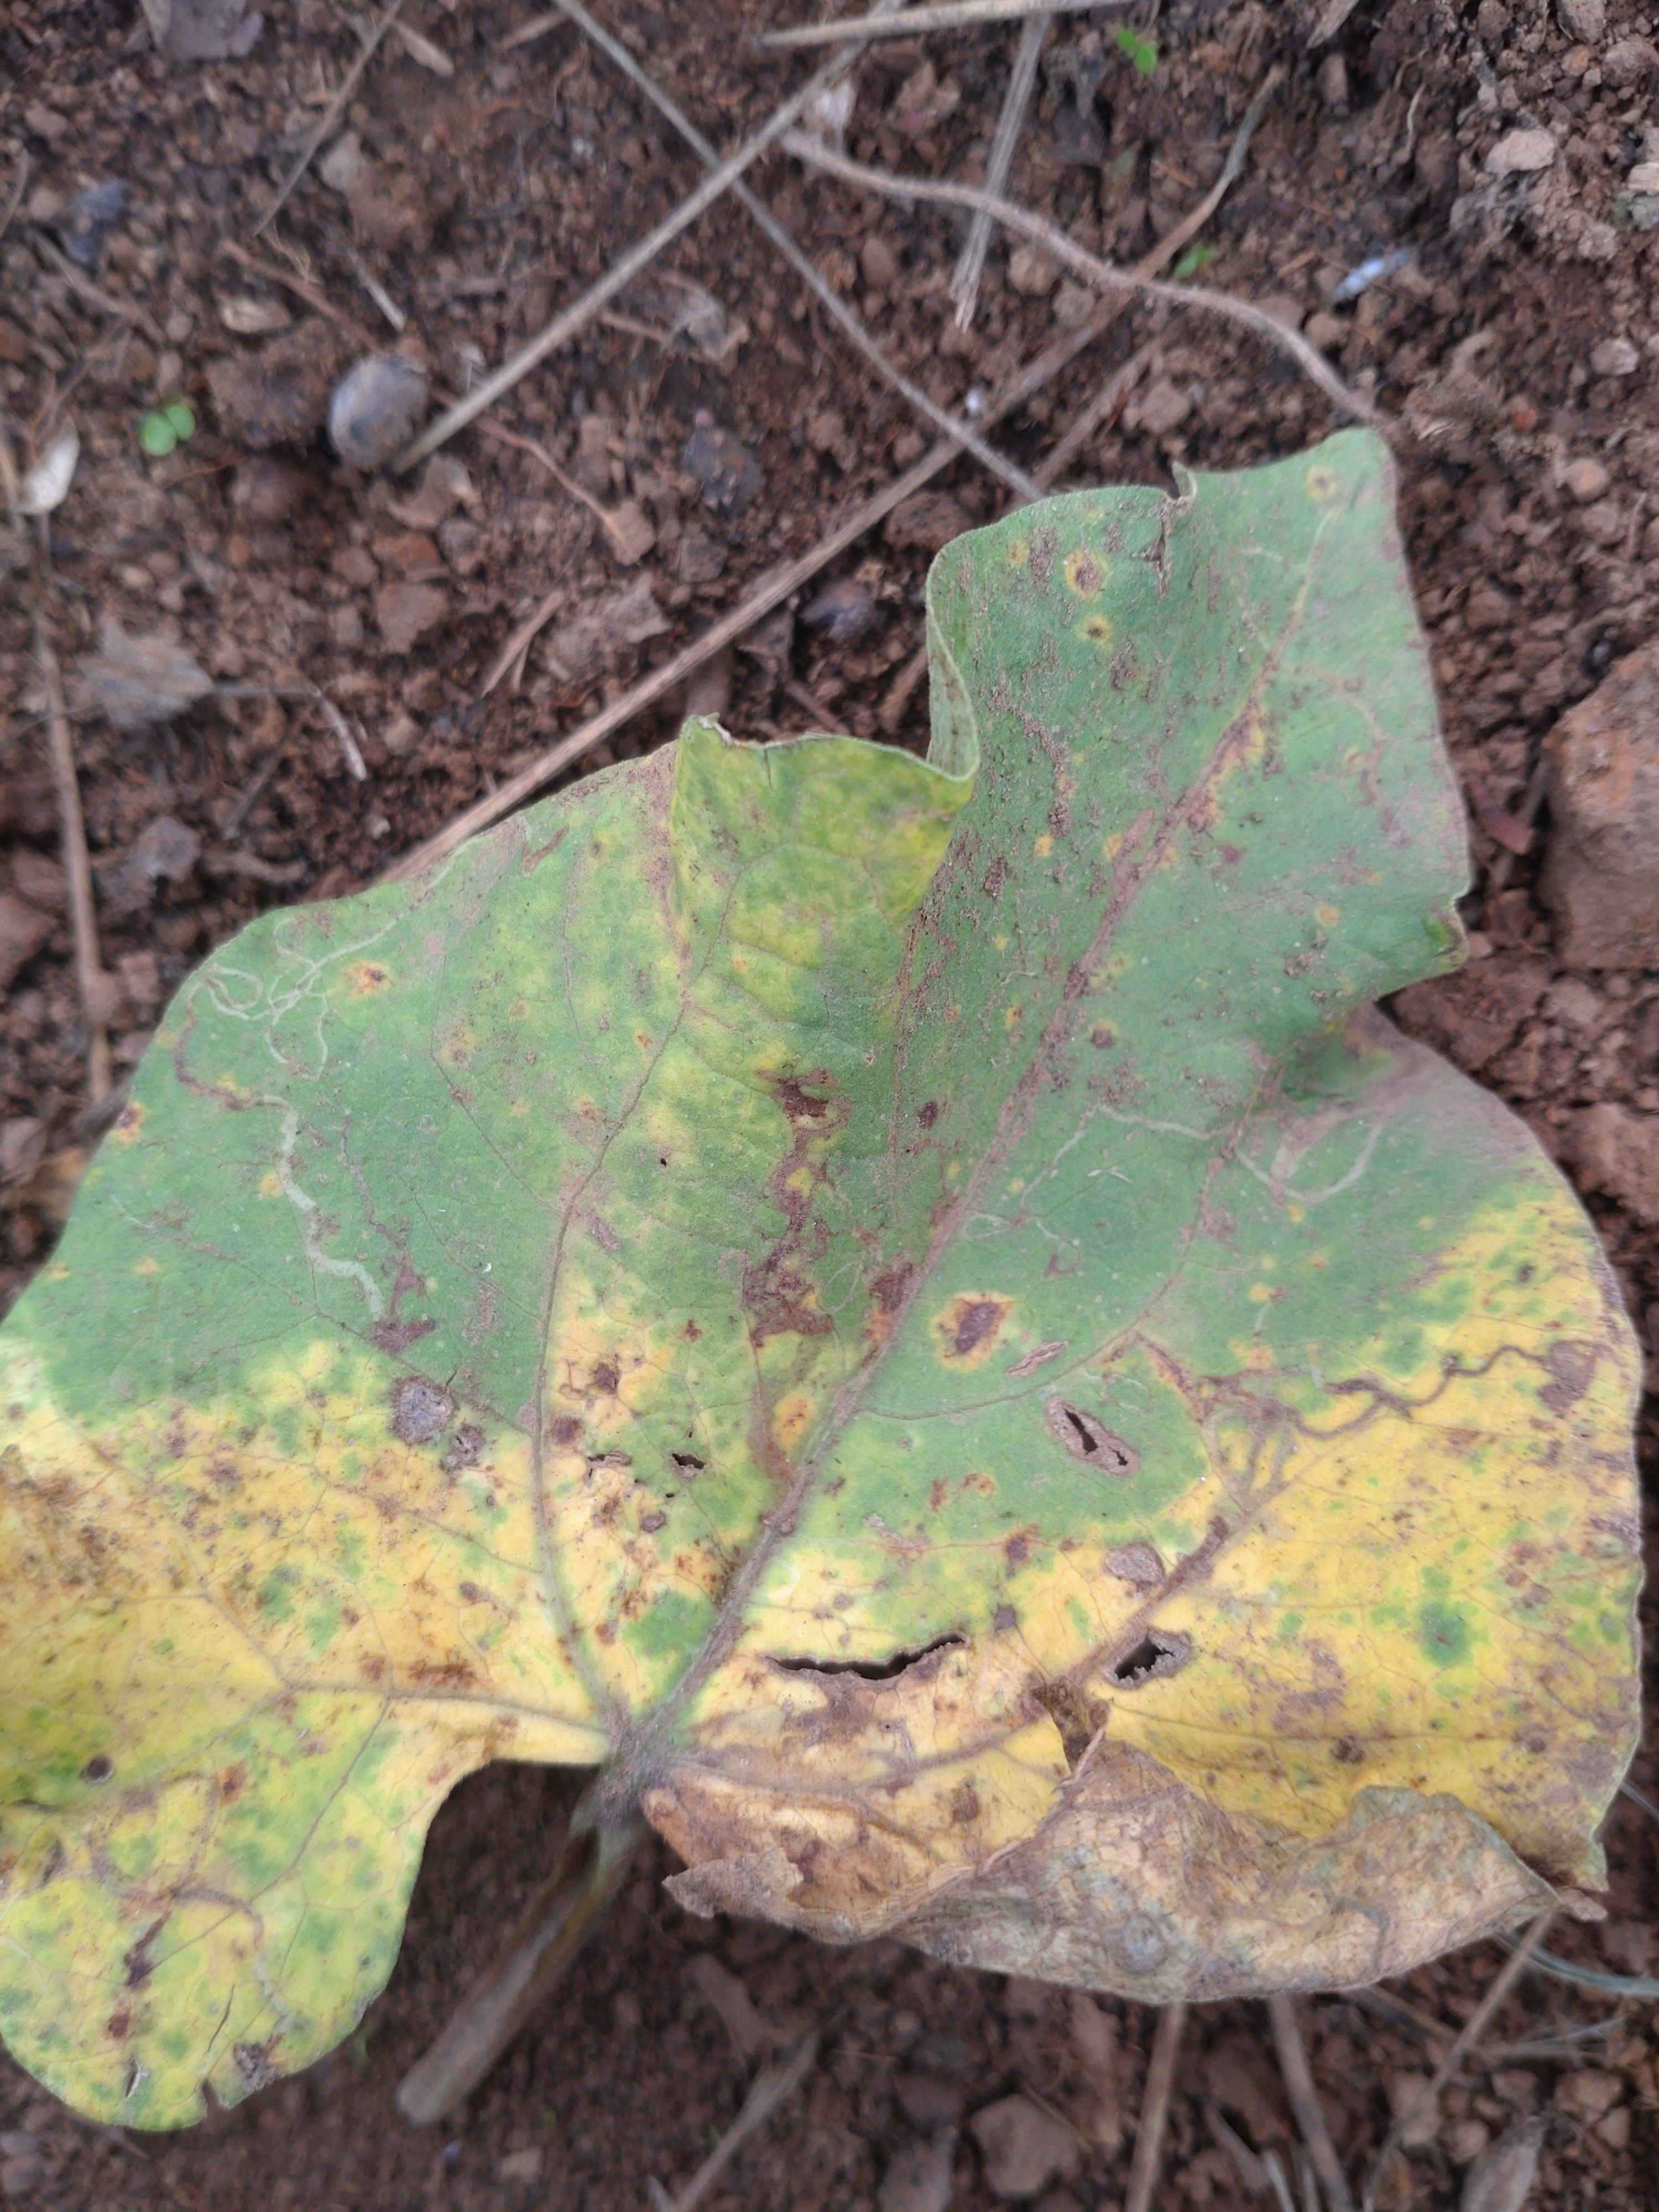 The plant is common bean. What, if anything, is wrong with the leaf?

rust
